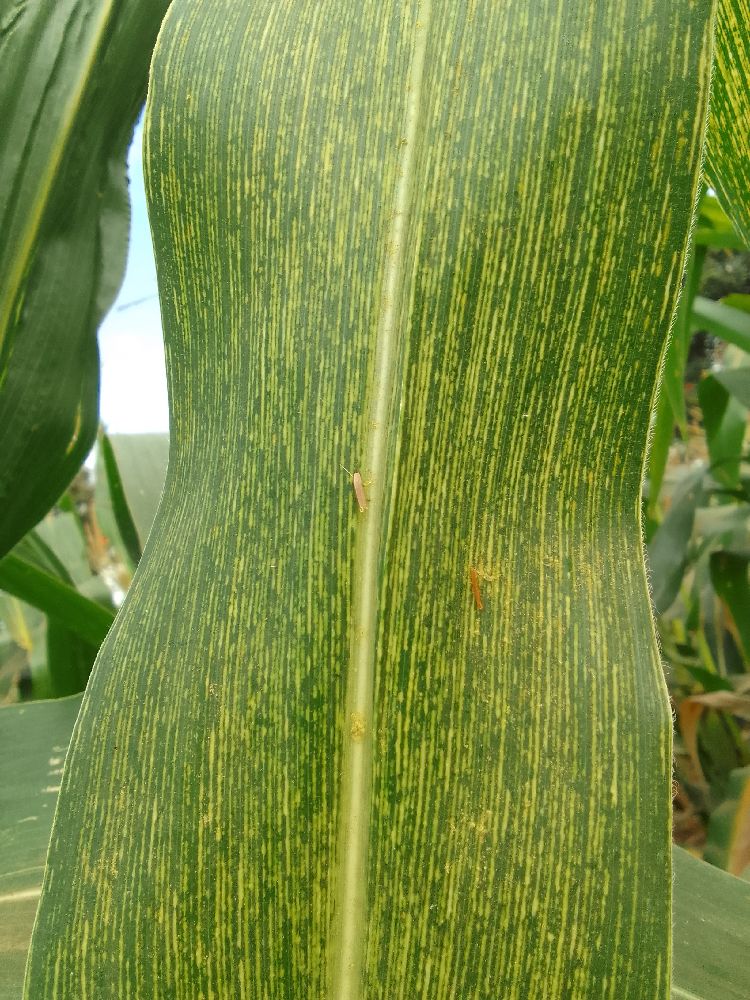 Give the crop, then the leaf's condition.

maize, maize streak virus
